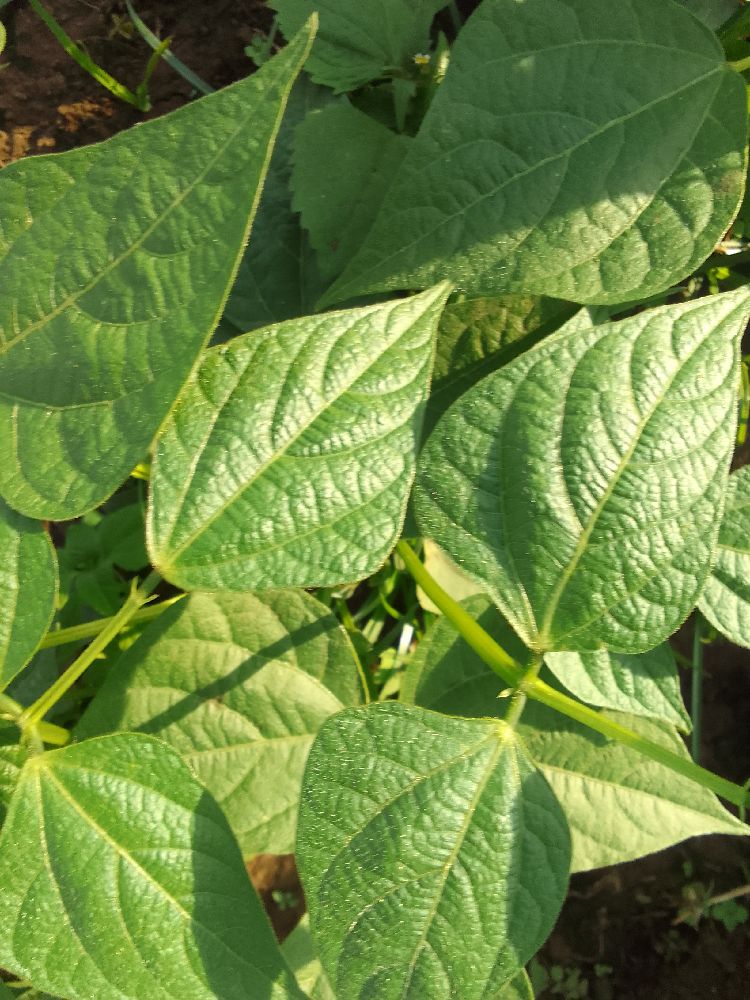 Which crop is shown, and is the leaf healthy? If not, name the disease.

common bean, healthy
